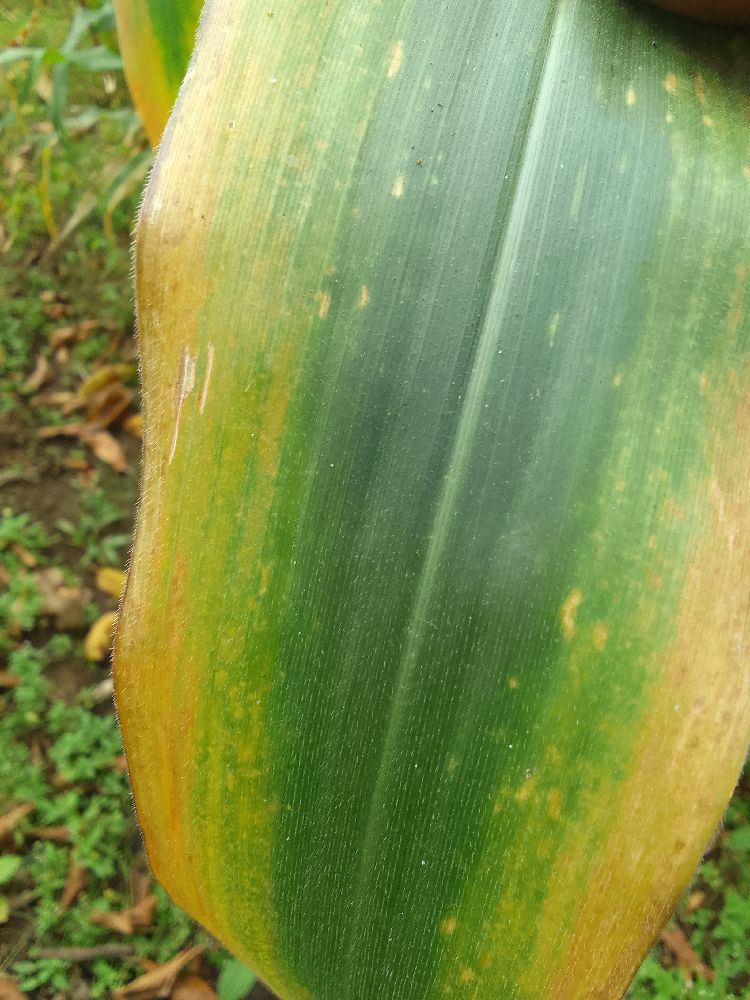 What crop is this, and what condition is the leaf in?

maize, maize lethal necrosis
